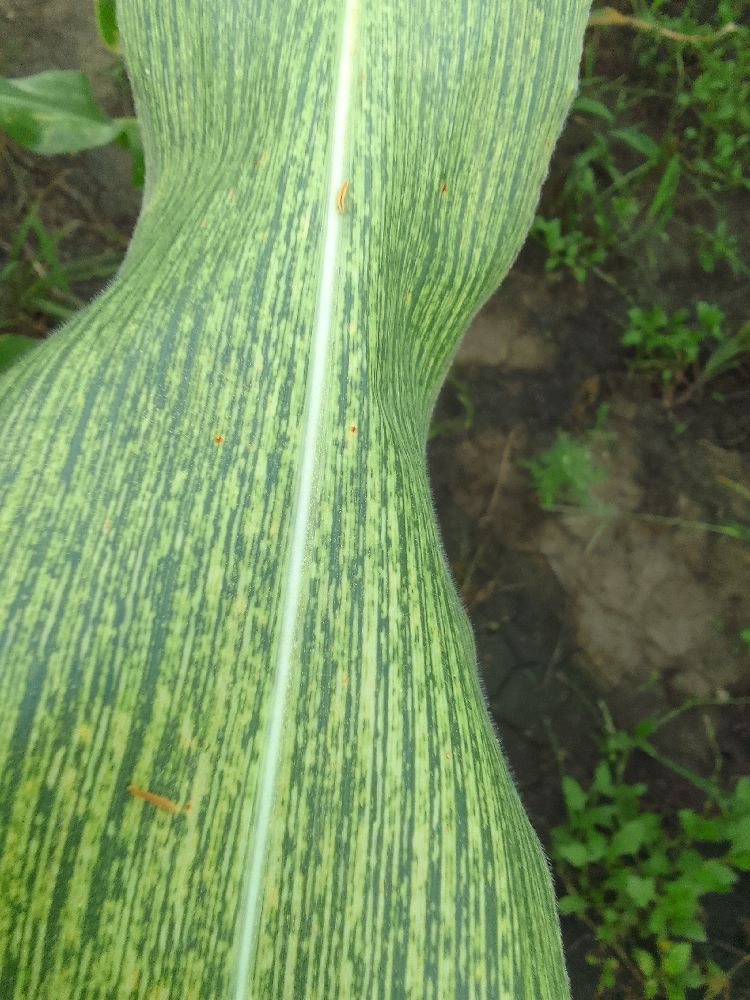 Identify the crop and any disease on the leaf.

maize, maize streak virus
